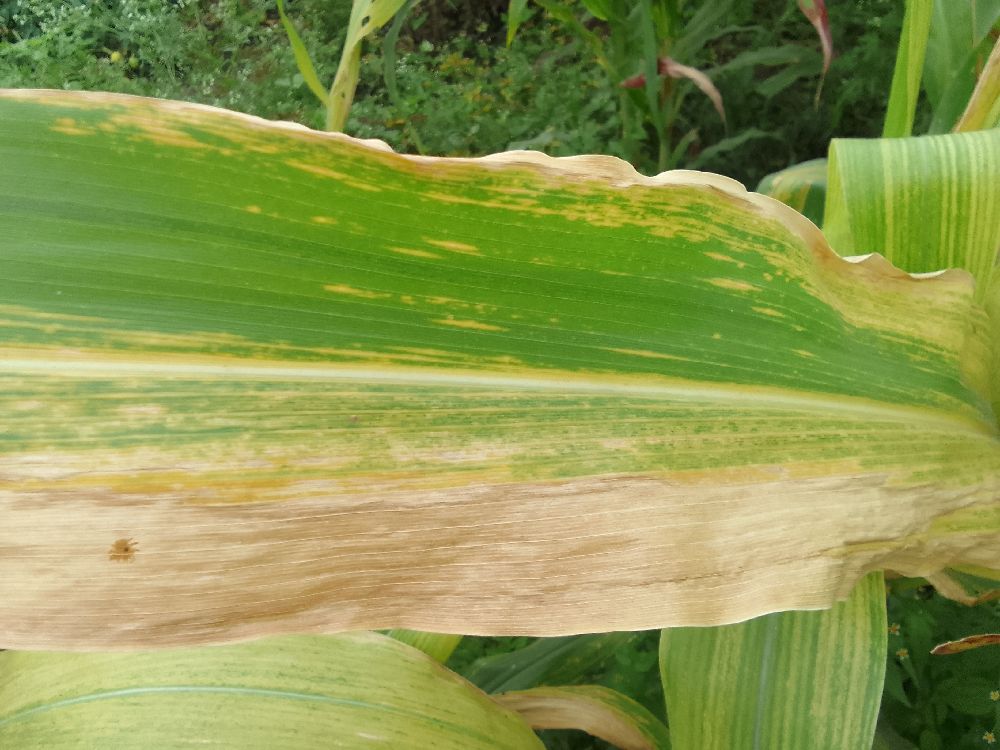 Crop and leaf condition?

maize, maize lethal necrosis
